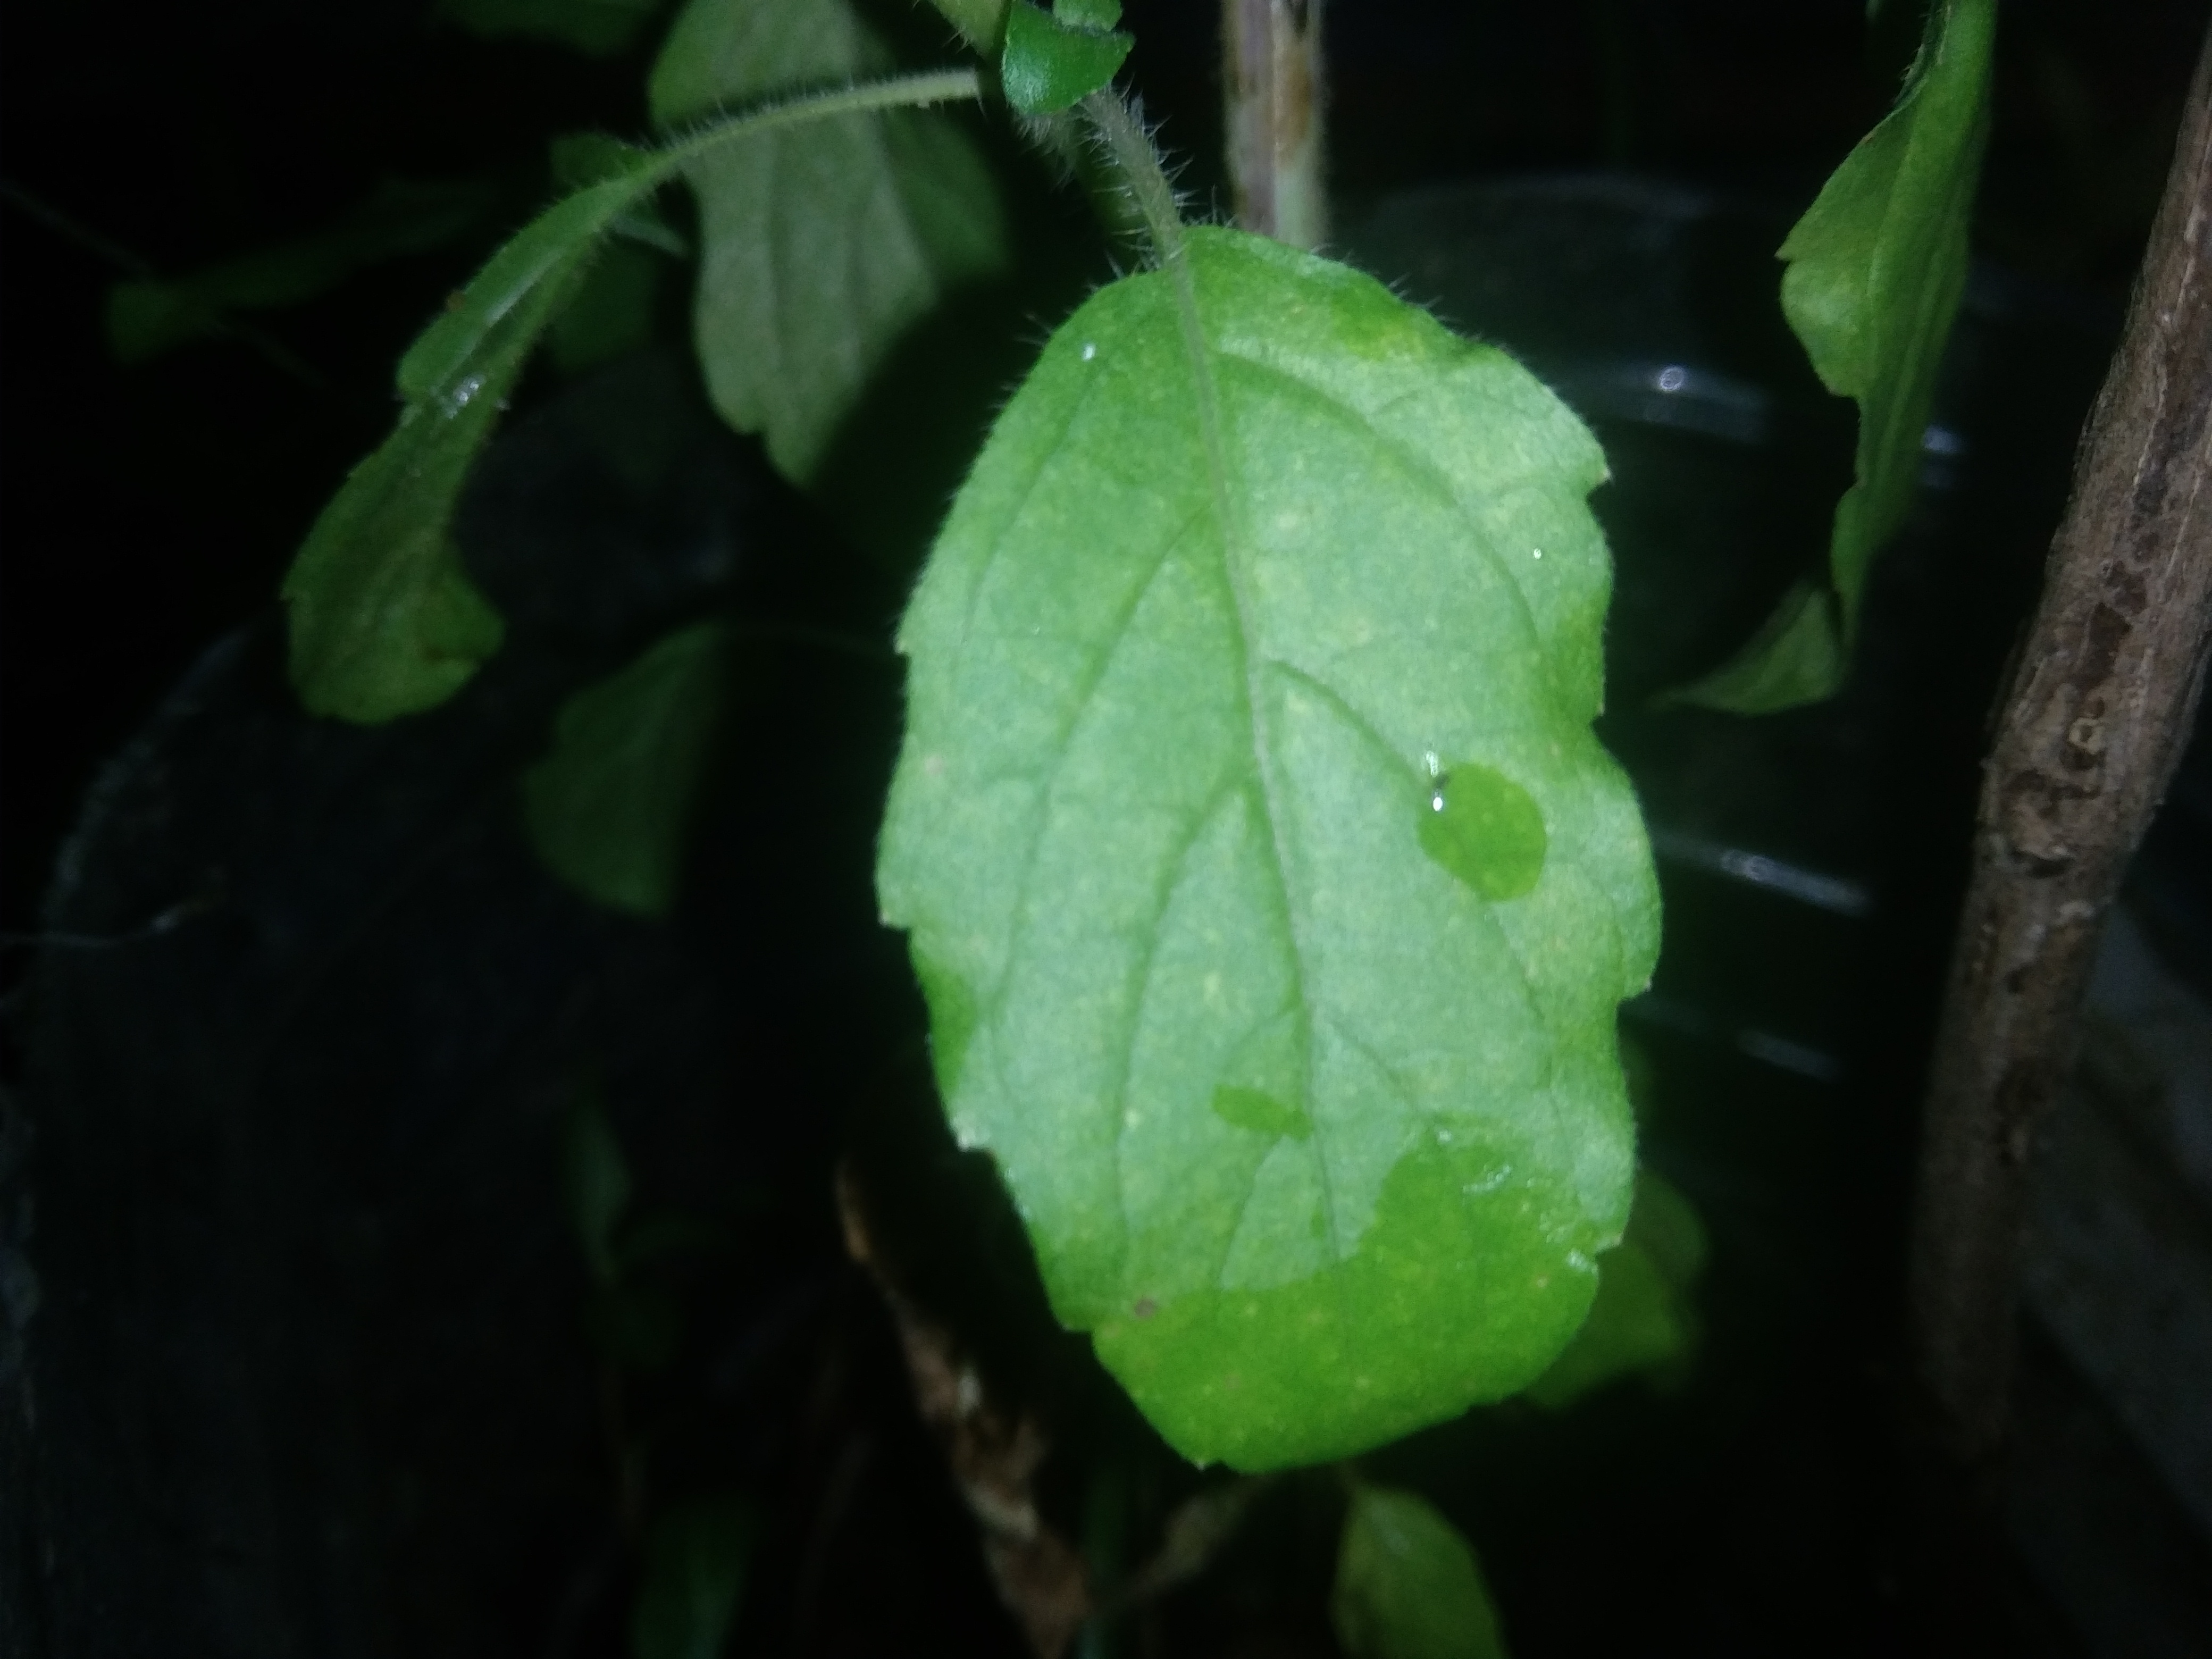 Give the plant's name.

tulshi
